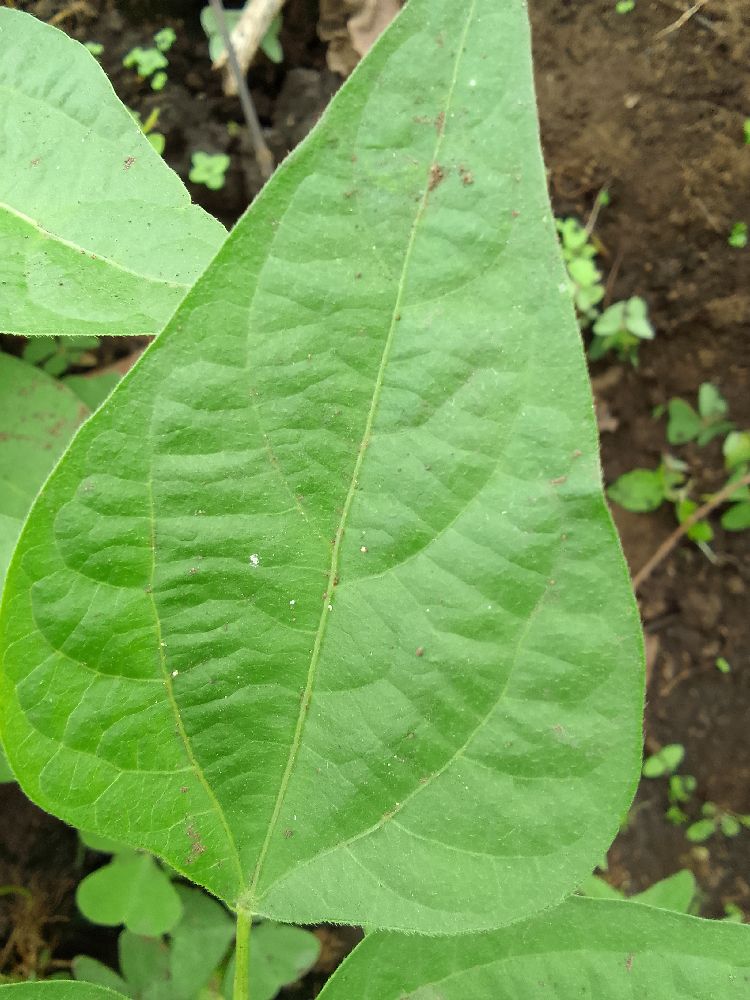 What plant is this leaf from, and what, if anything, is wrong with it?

common bean, healthy
